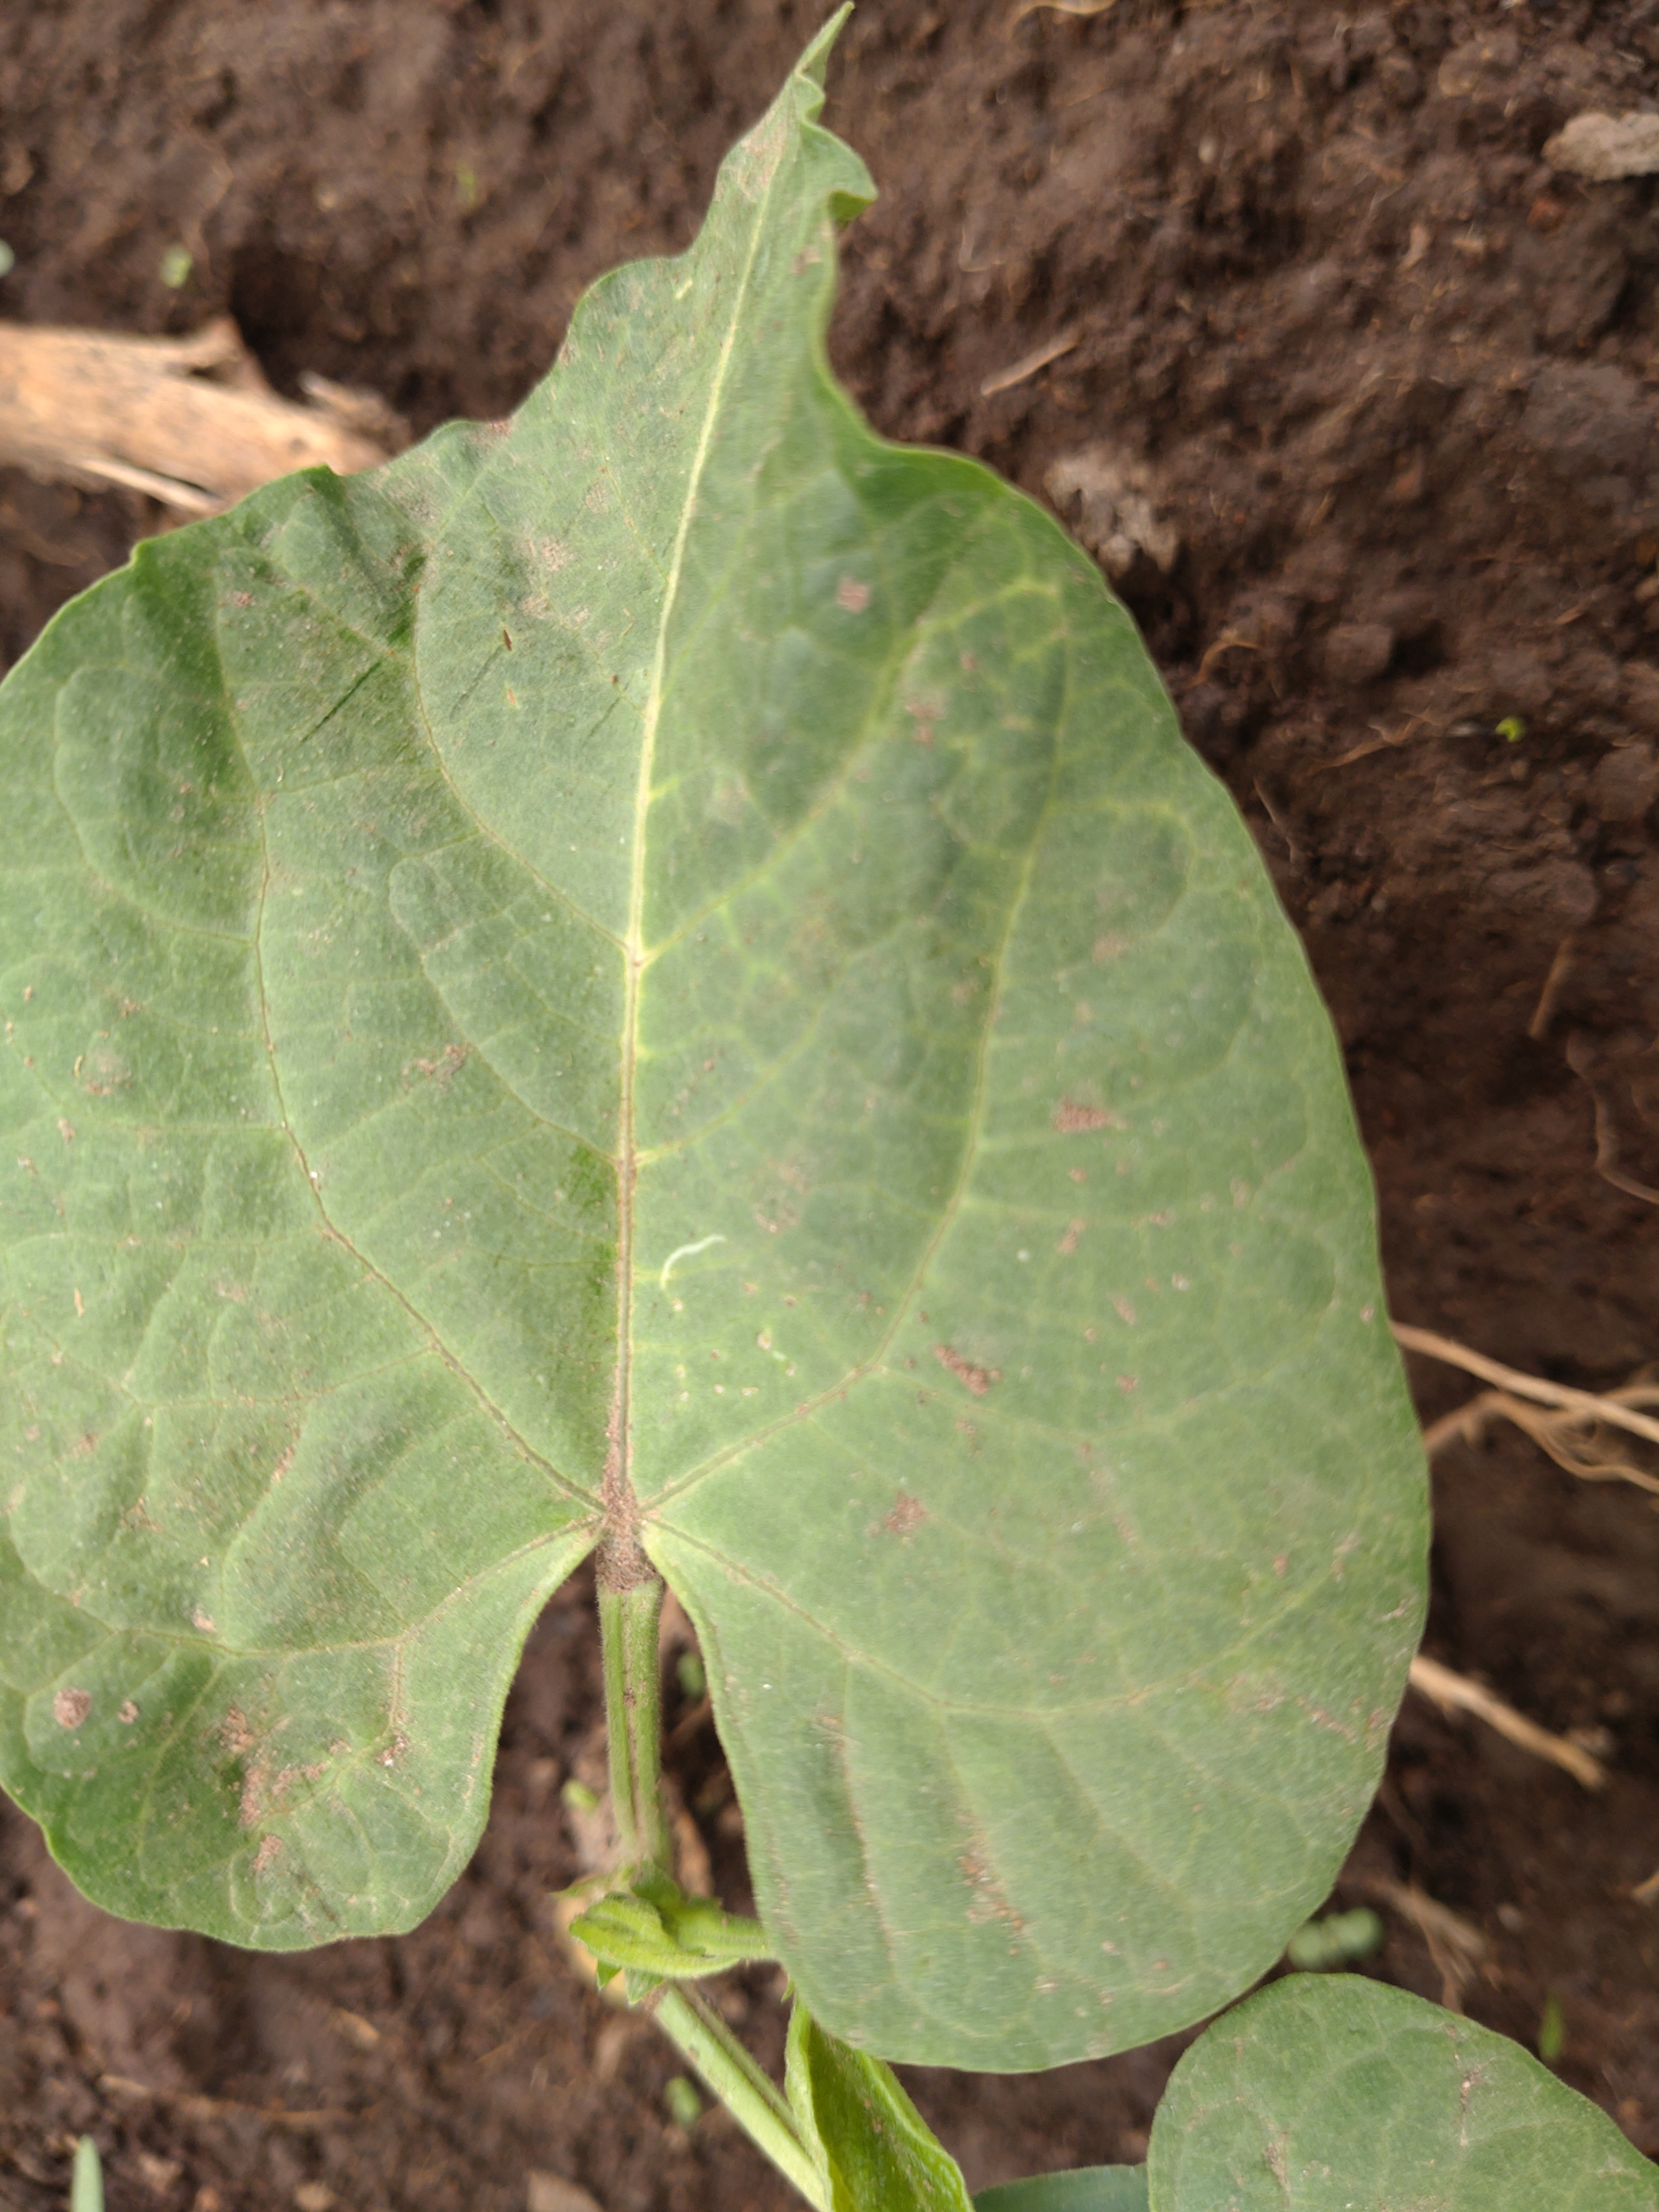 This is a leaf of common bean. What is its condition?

healthy
